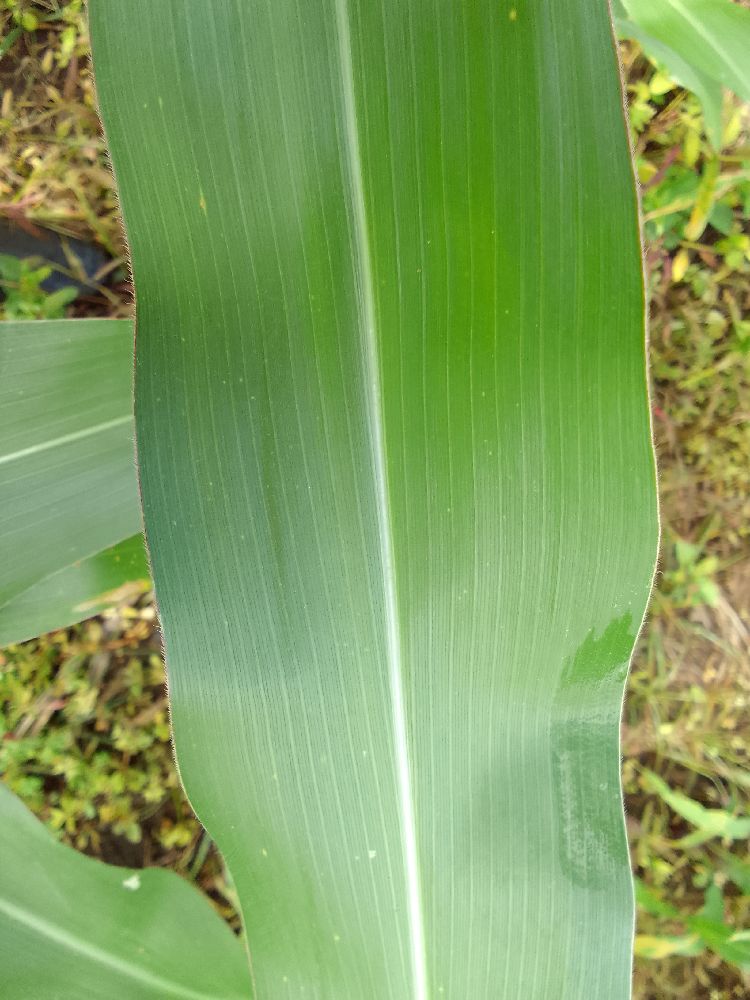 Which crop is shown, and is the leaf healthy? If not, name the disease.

maize, healthy
